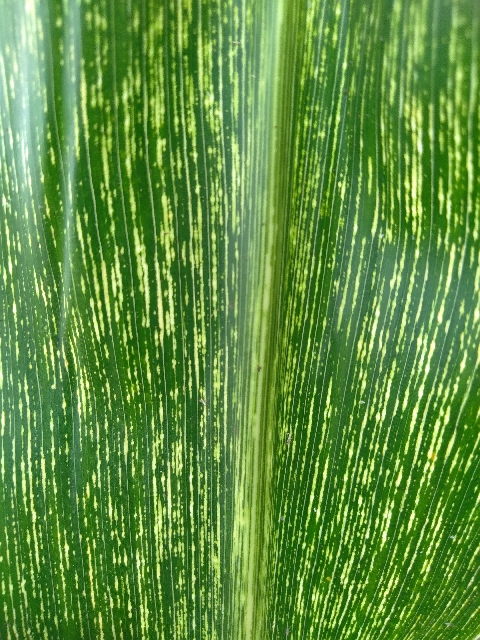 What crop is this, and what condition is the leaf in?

maize, maize streak virus
